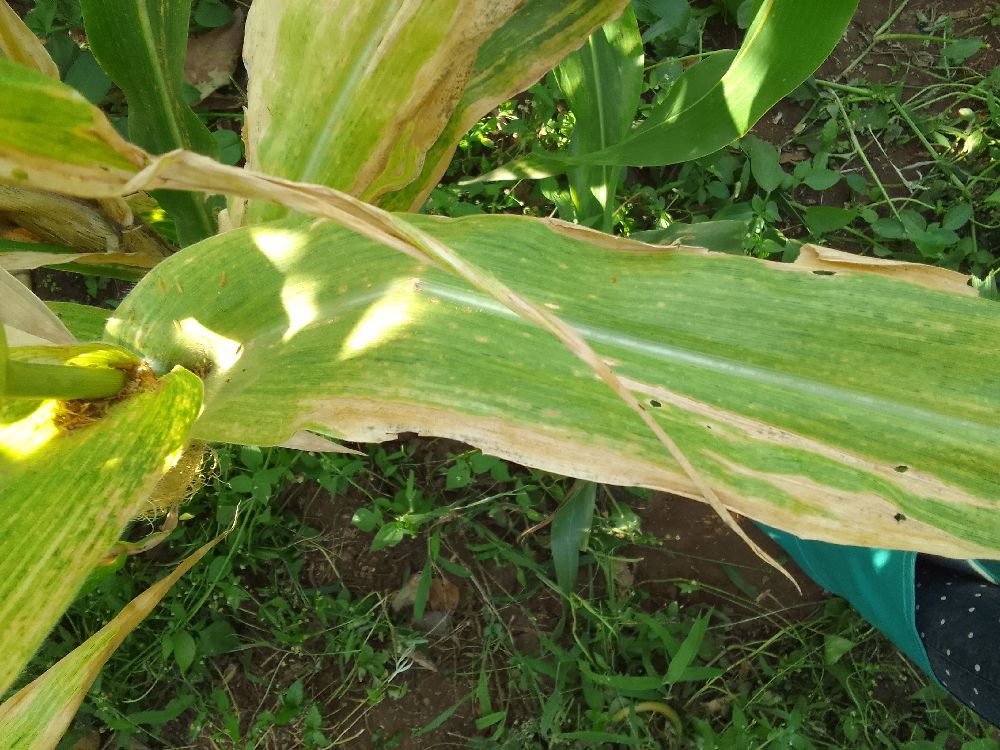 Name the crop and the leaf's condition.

maize, maize lethal necrosis
